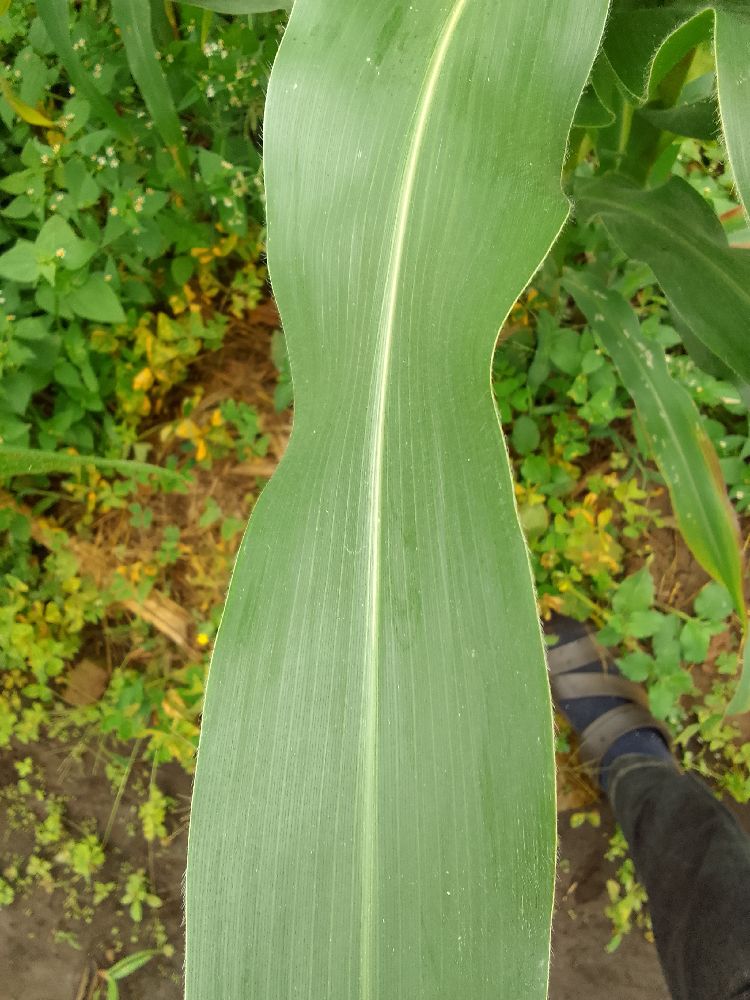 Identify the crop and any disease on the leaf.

maize, healthy
